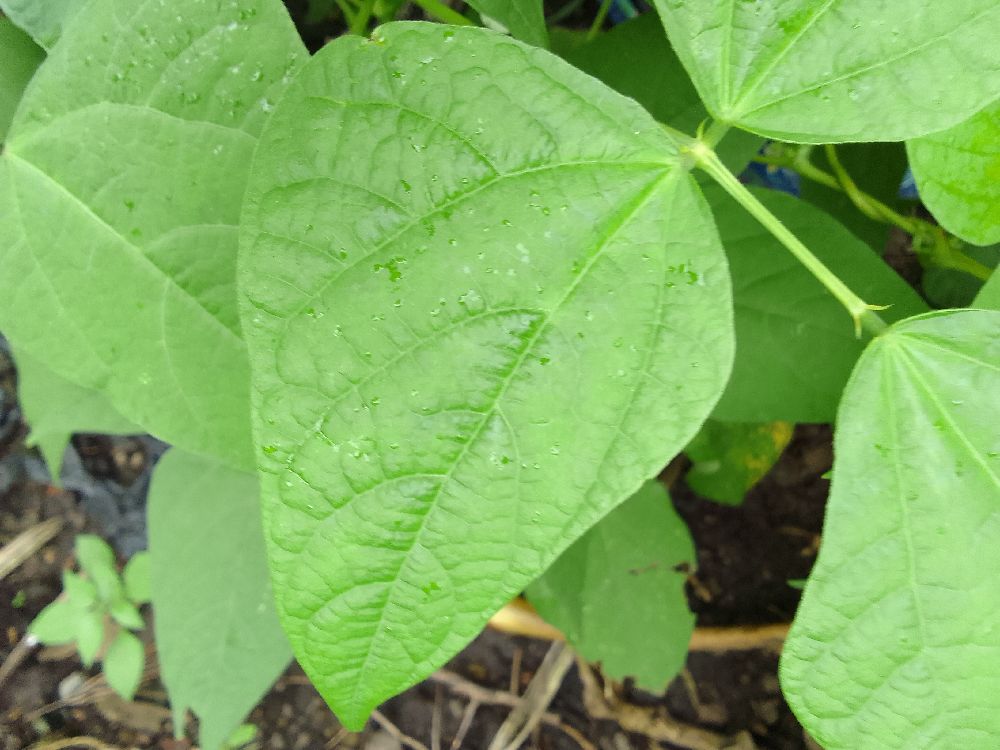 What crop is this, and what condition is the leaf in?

common bean, healthy
